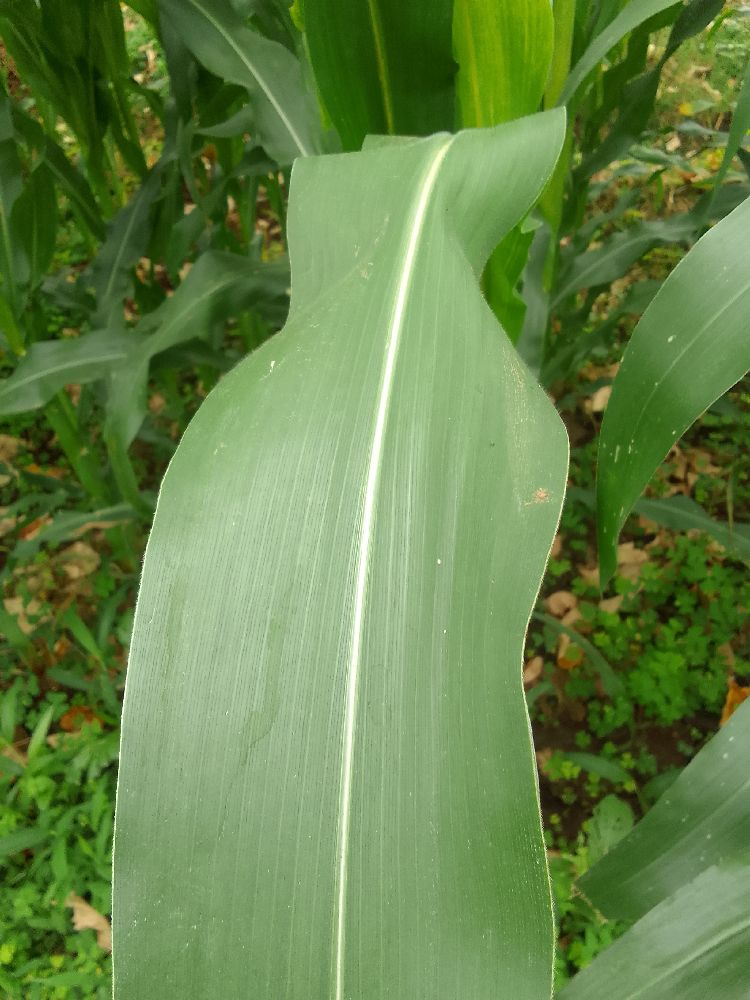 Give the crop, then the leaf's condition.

maize, healthy
